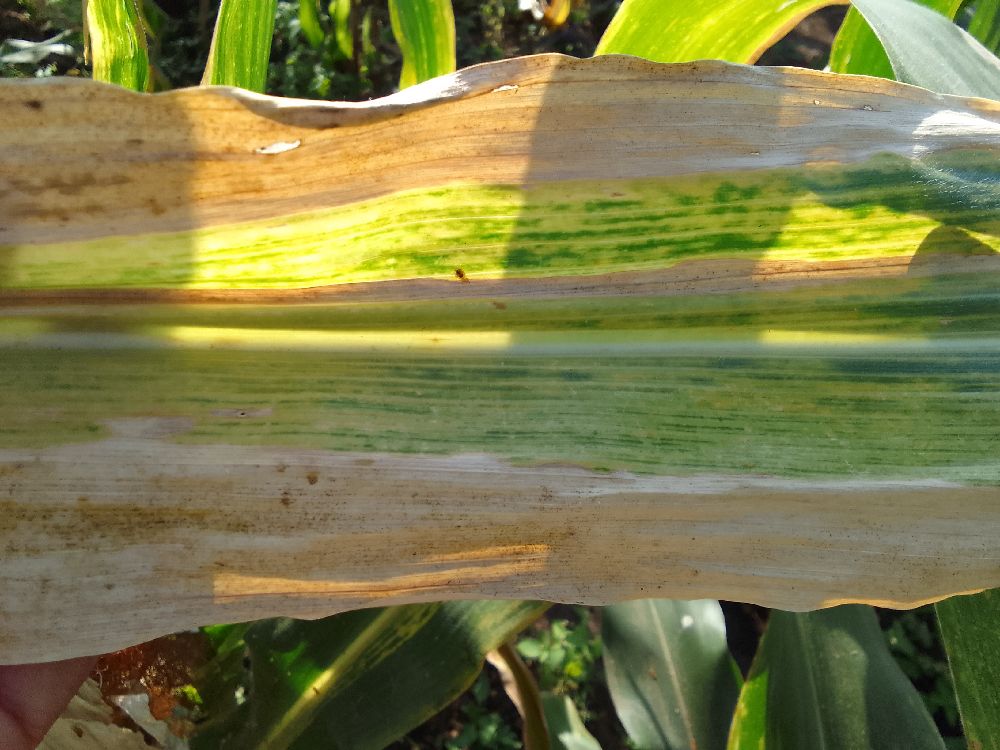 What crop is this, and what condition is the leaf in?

maize, maize lethal necrosis
